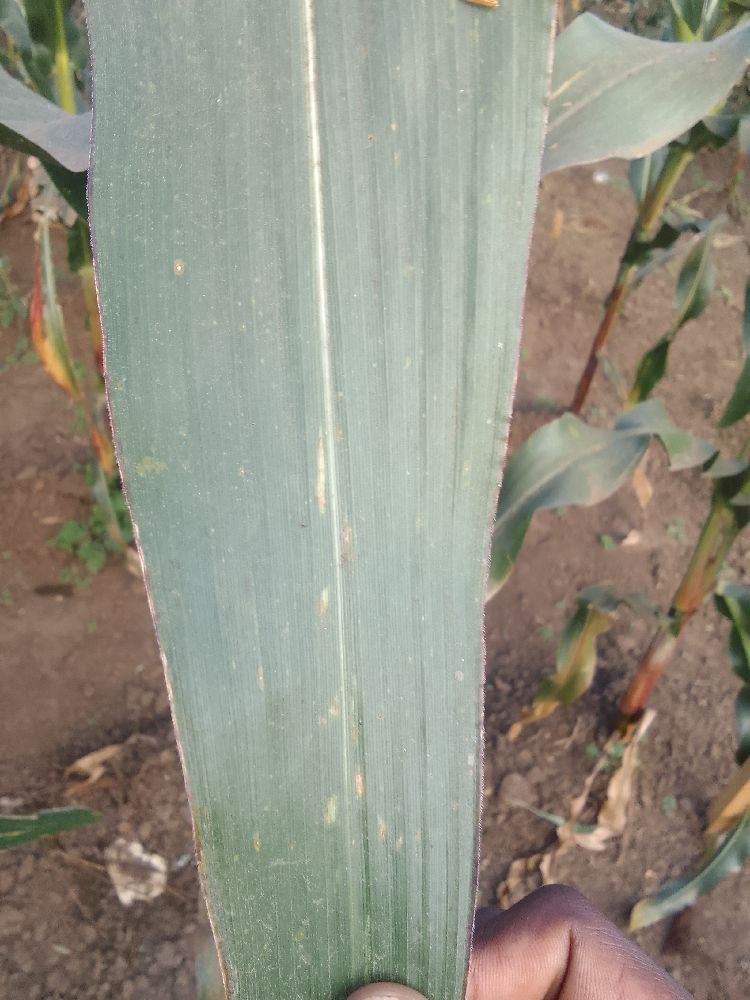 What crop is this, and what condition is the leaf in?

maize, healthy
